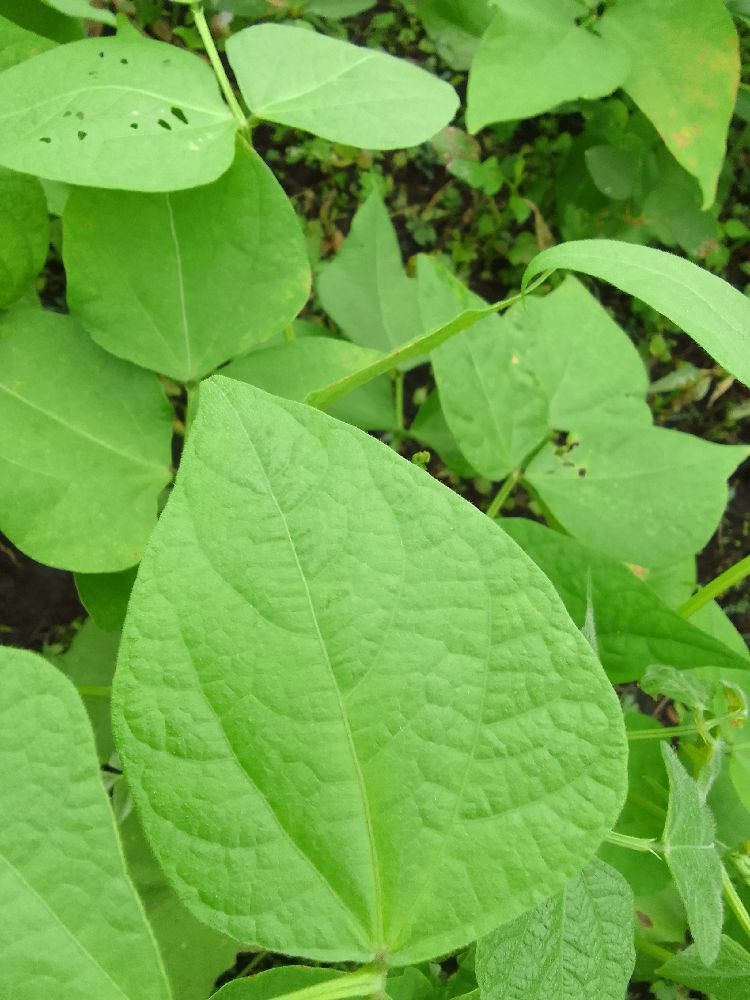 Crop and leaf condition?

common bean, healthy
